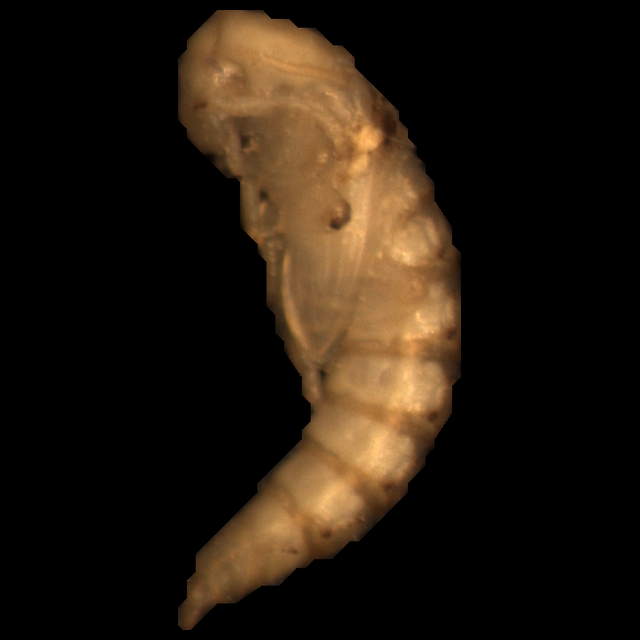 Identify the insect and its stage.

mealworm pupa
